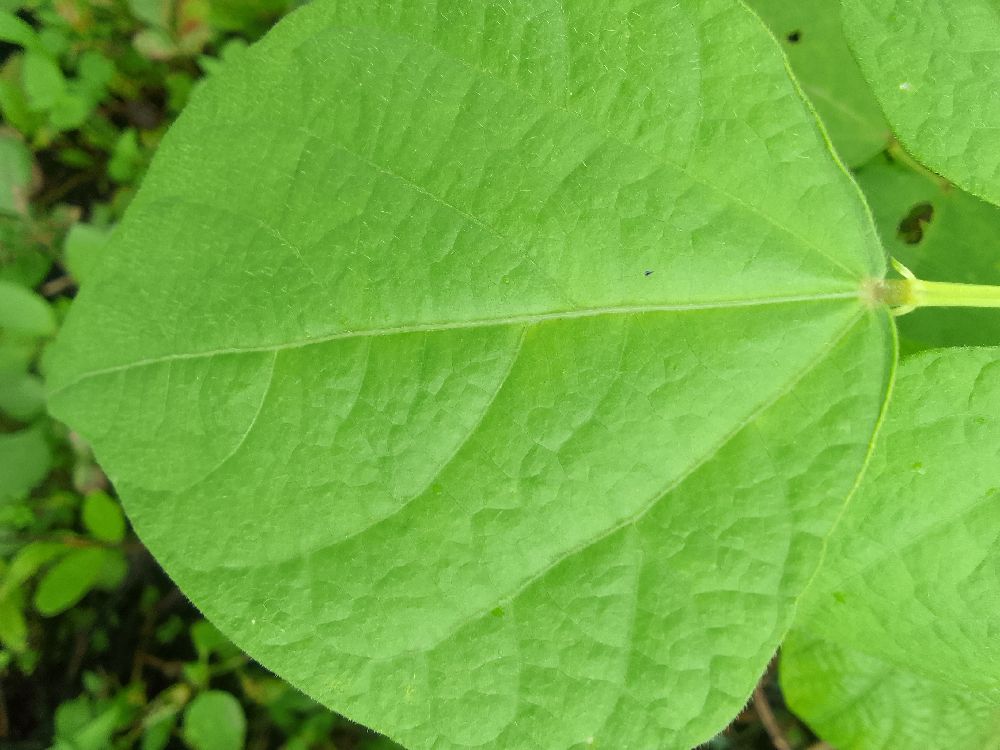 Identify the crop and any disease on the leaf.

common bean, healthy
